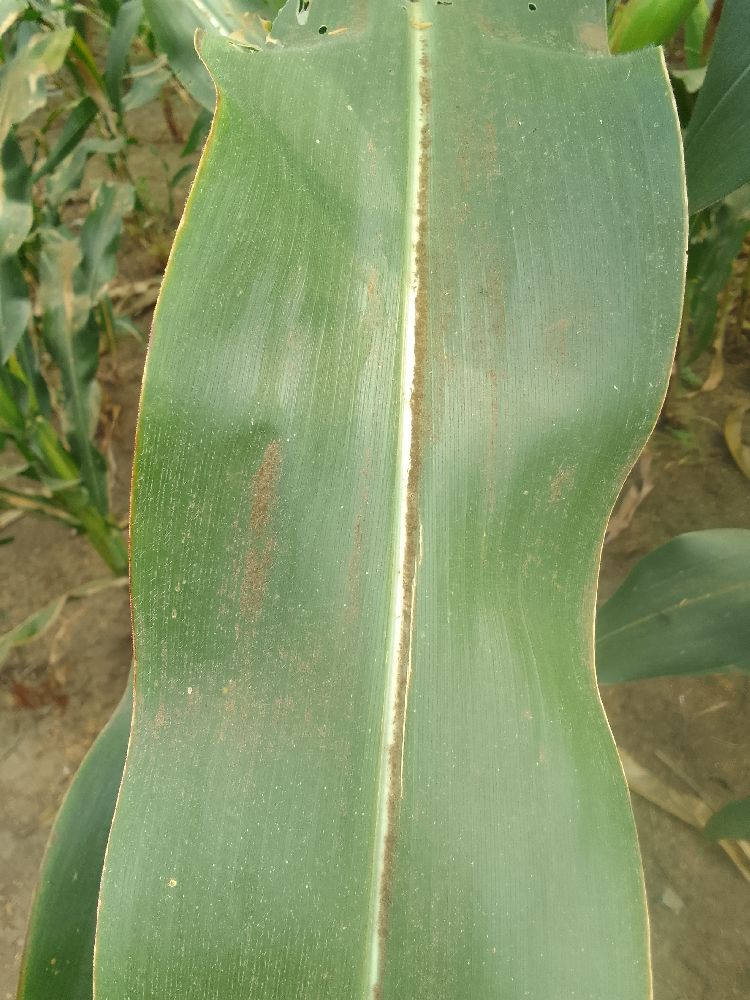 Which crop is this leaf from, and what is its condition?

maize, healthy
